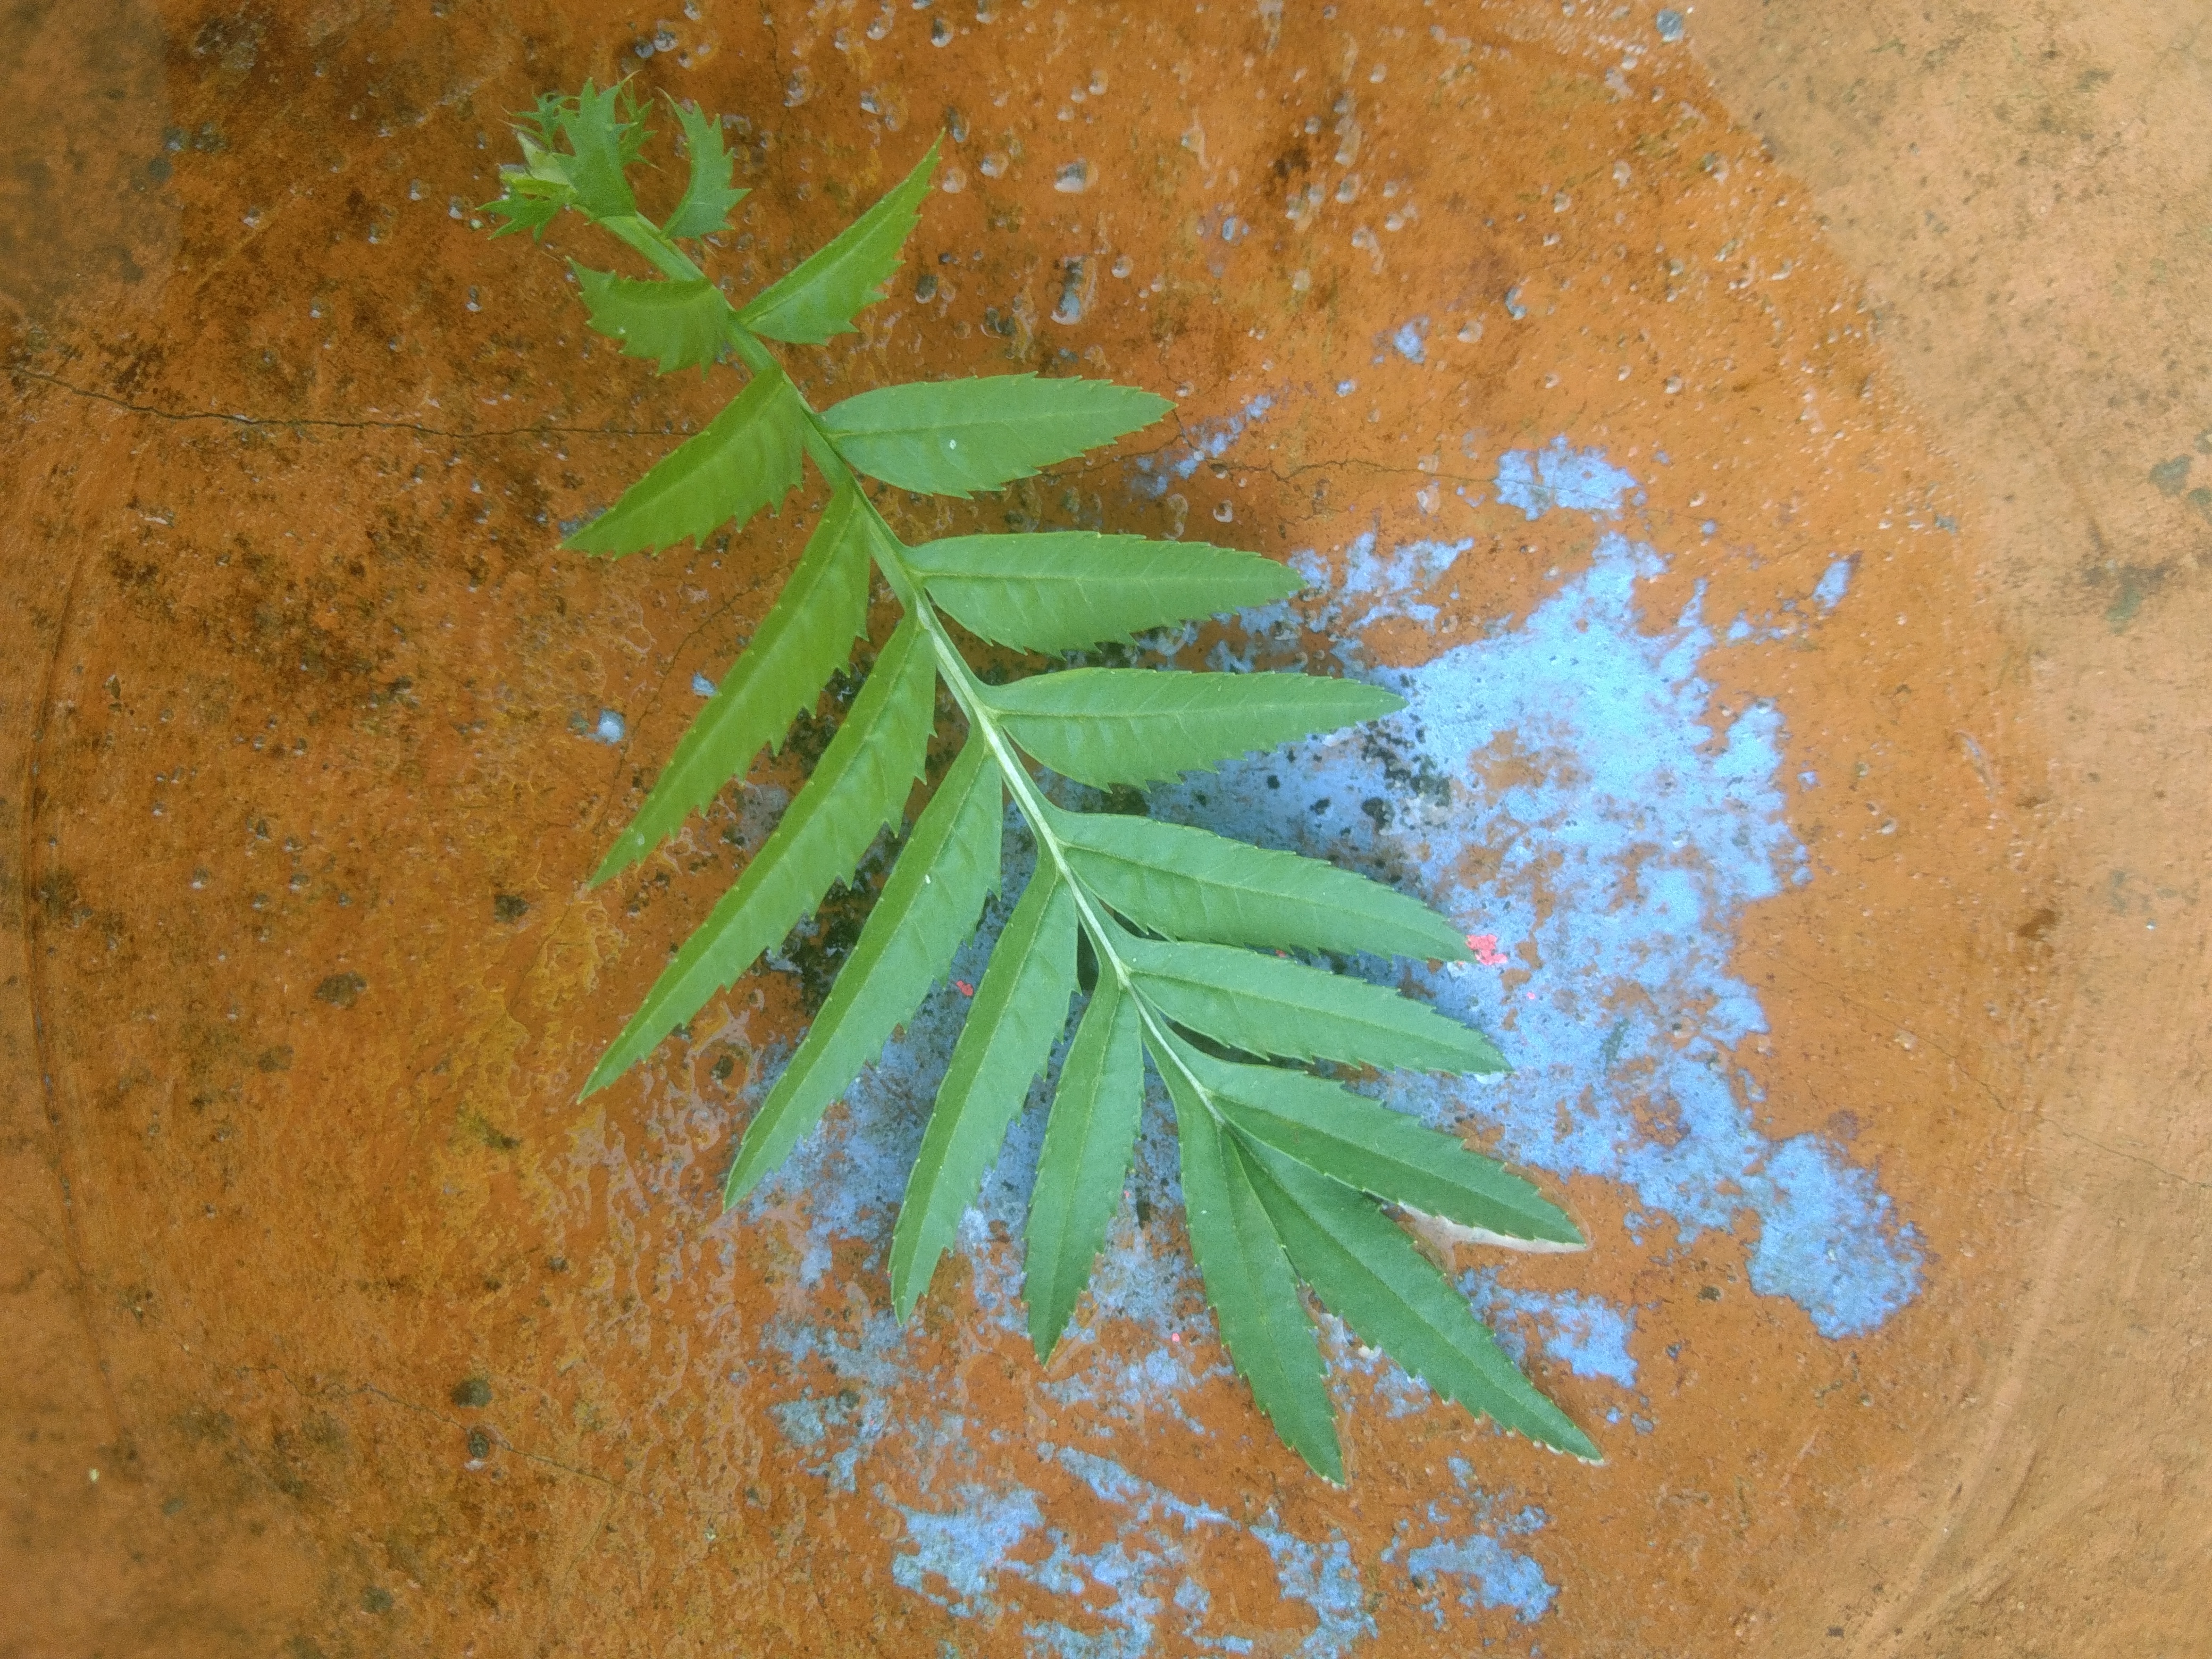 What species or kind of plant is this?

marigold
